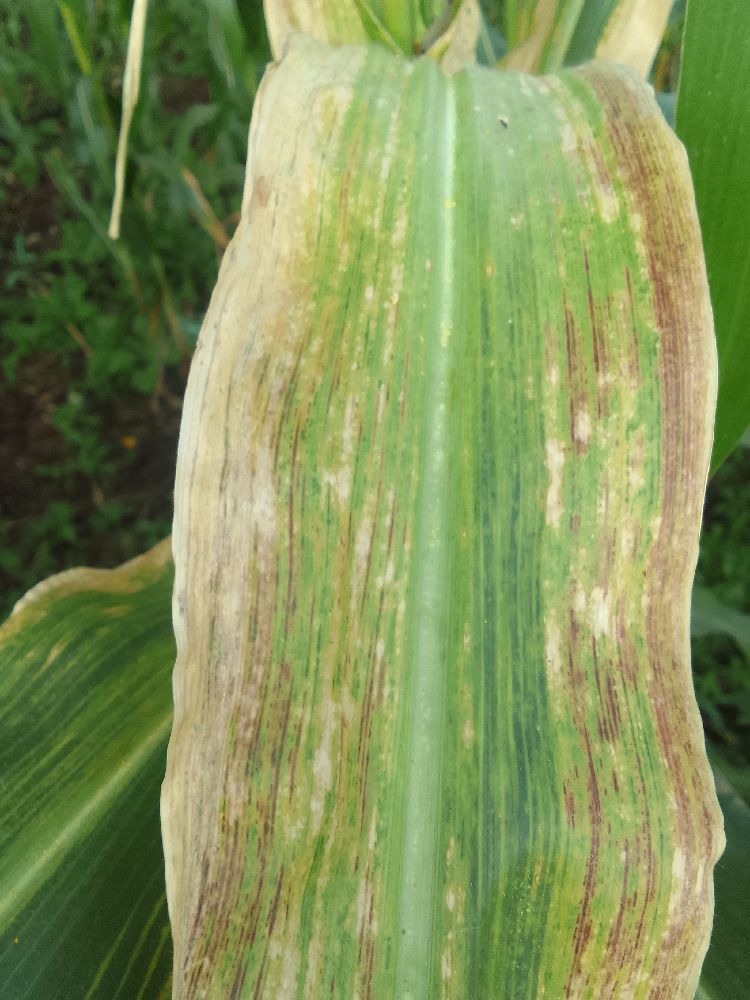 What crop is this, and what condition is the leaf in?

maize, maize lethal necrosis
